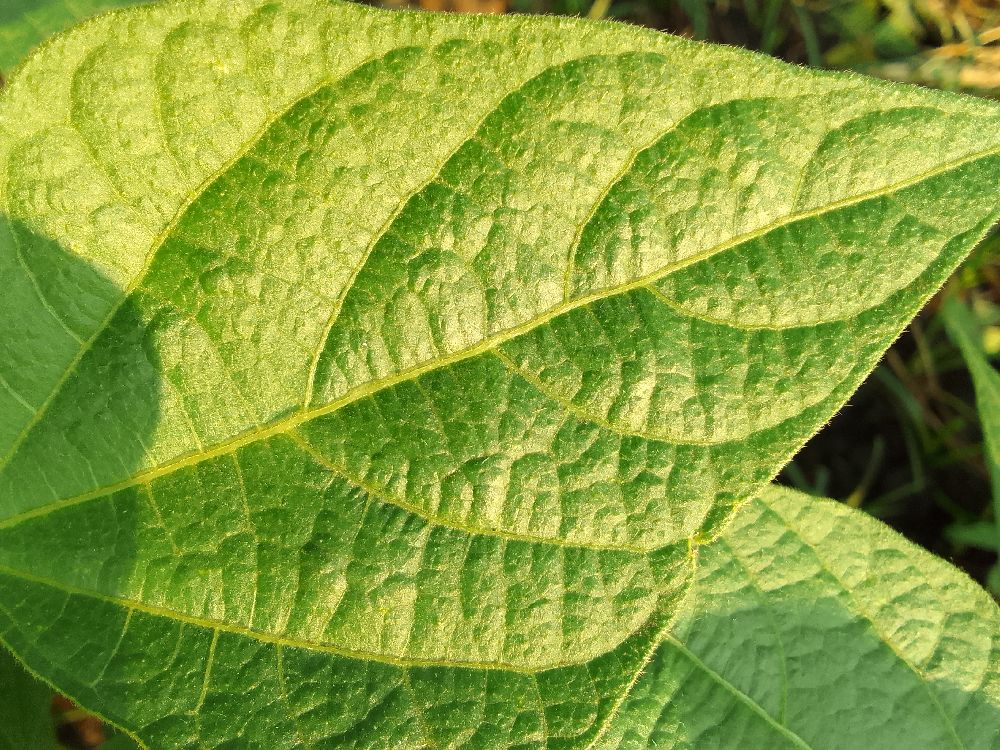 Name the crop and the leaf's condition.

common bean, healthy
